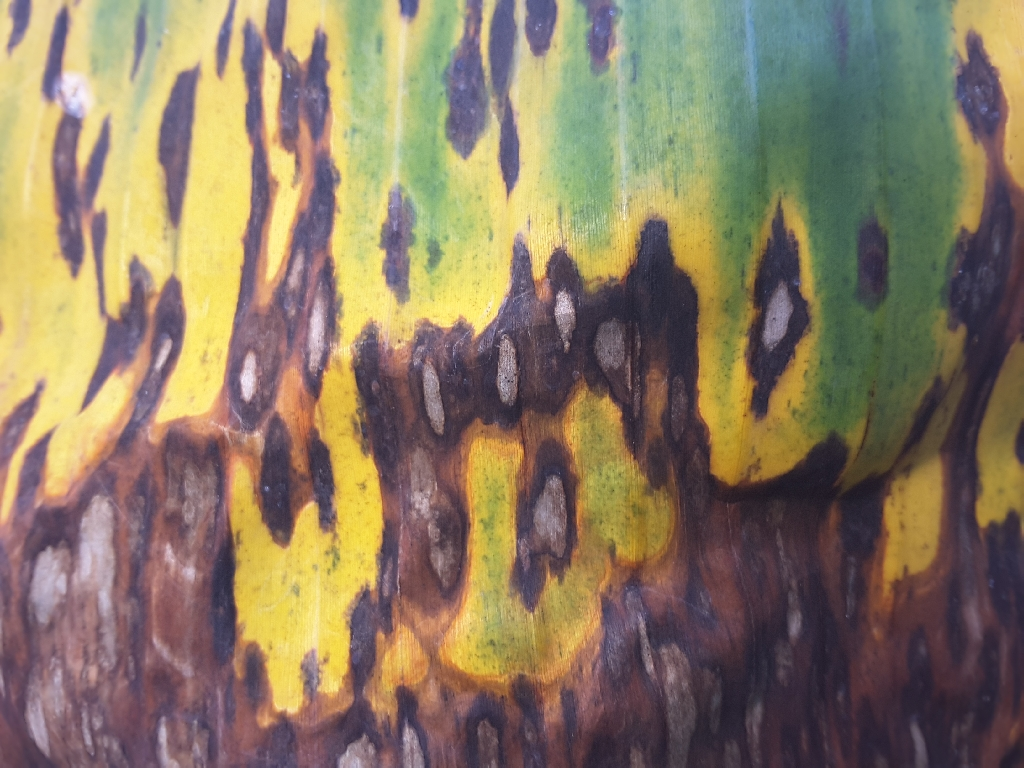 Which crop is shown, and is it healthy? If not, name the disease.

banana, black sigatoka
